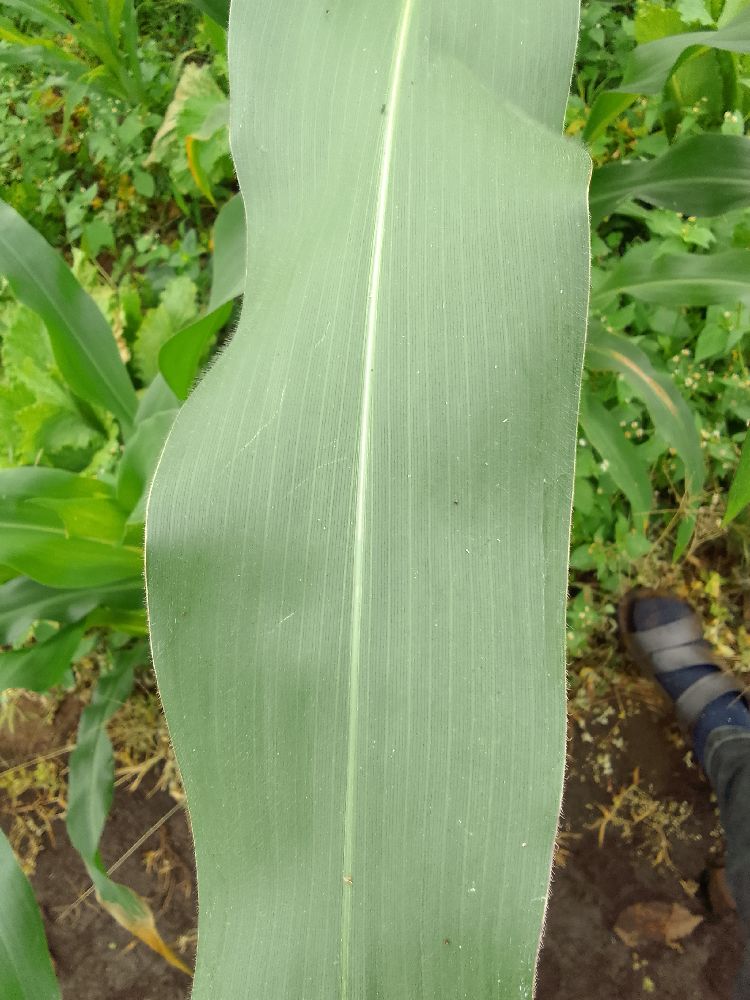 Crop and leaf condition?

maize, healthy
